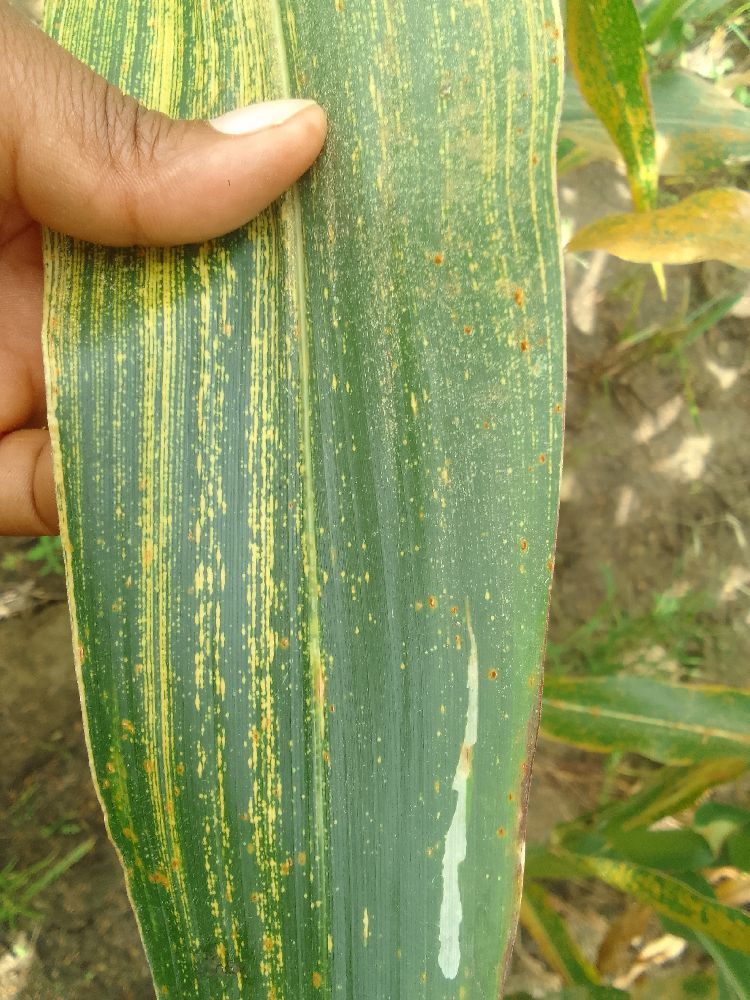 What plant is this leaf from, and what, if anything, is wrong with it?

maize, maize streak virus
